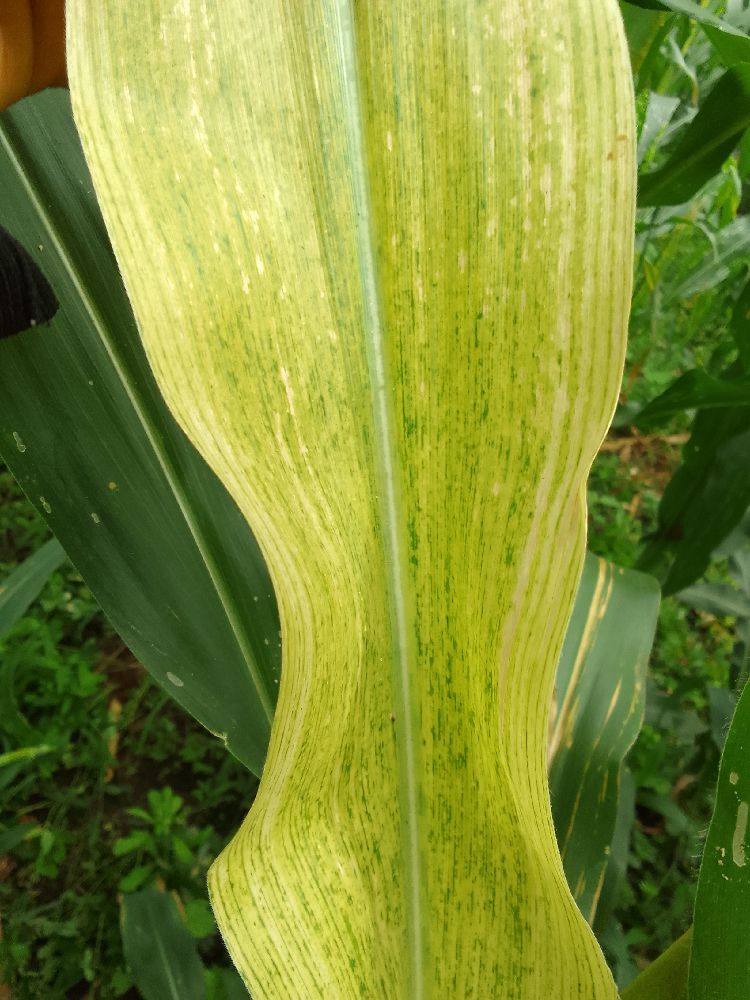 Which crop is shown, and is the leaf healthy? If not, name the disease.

maize, maize lethal necrosis
